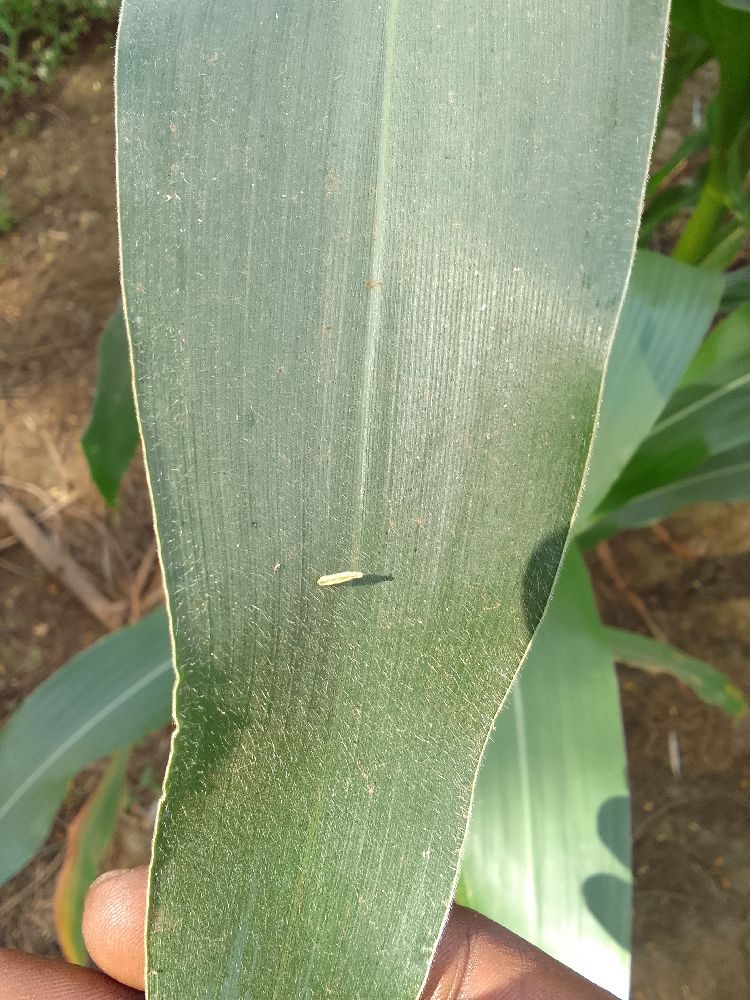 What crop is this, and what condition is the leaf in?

maize, healthy
